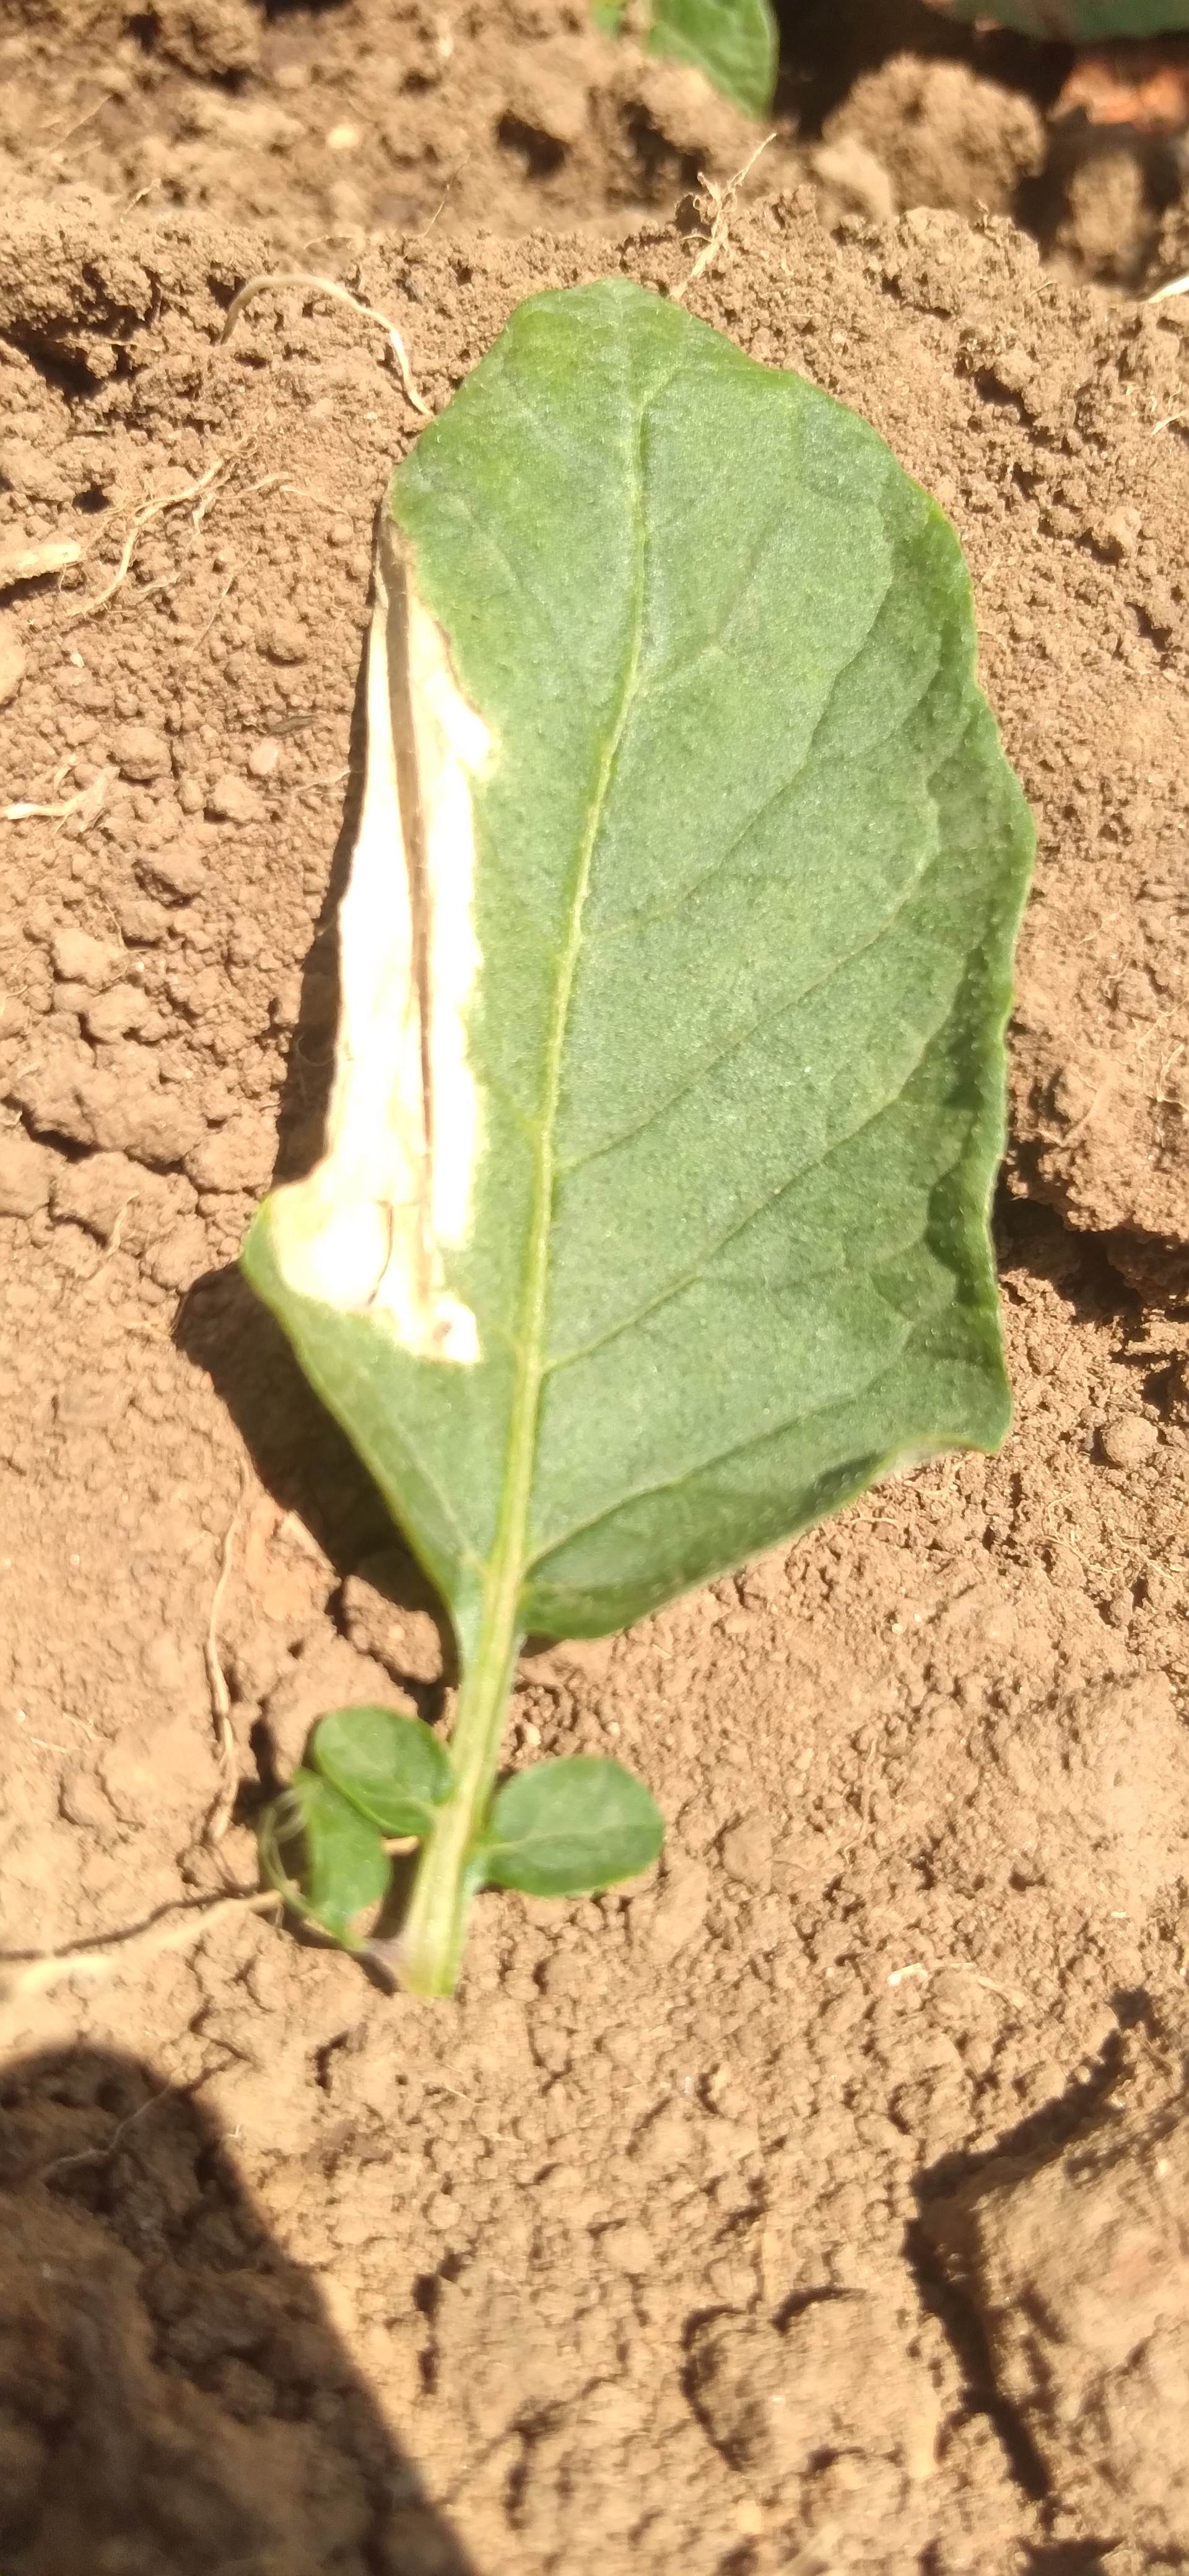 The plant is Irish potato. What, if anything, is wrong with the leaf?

early blight
